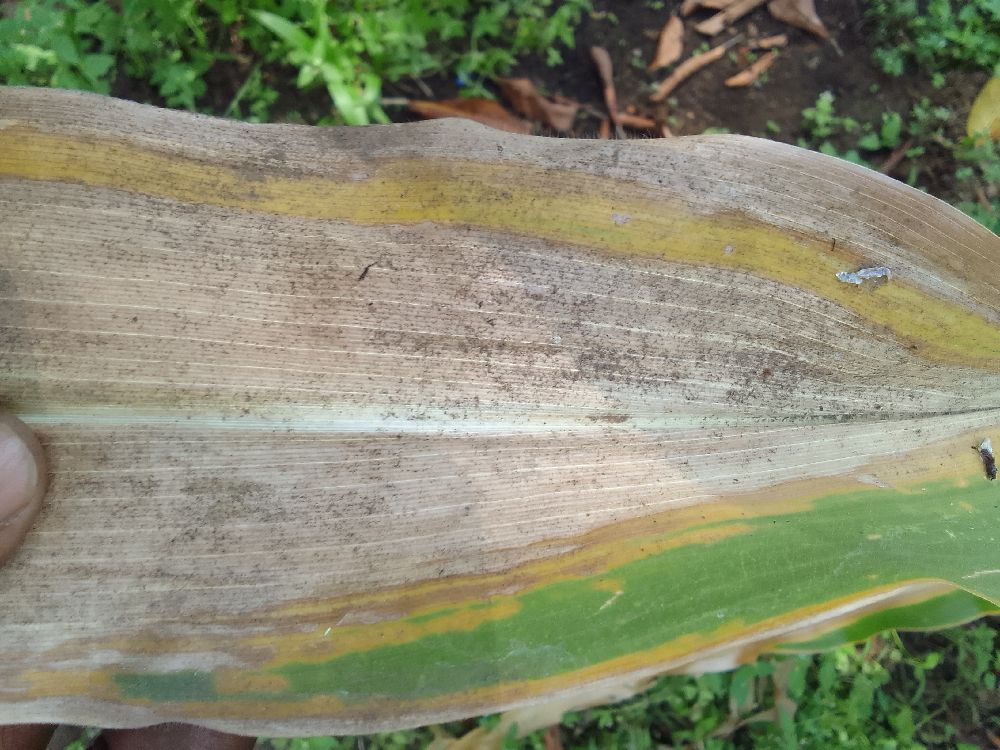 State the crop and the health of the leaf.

maize, maize lethal necrosis
